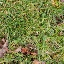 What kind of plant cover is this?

grass
